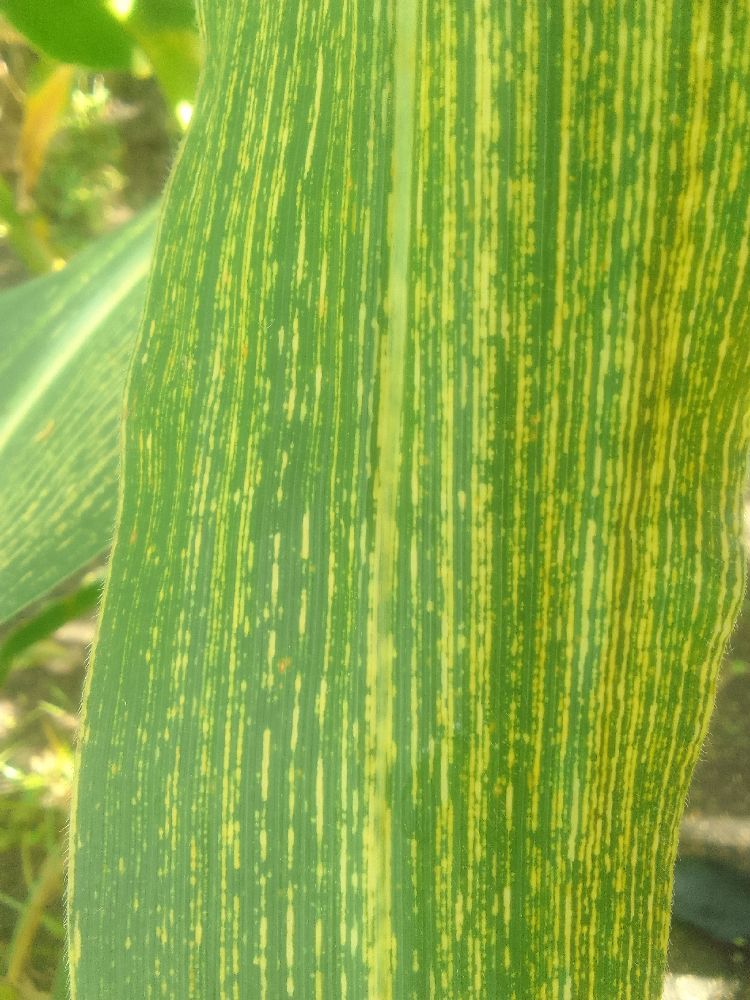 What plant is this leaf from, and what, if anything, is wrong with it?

maize, maize streak virus
